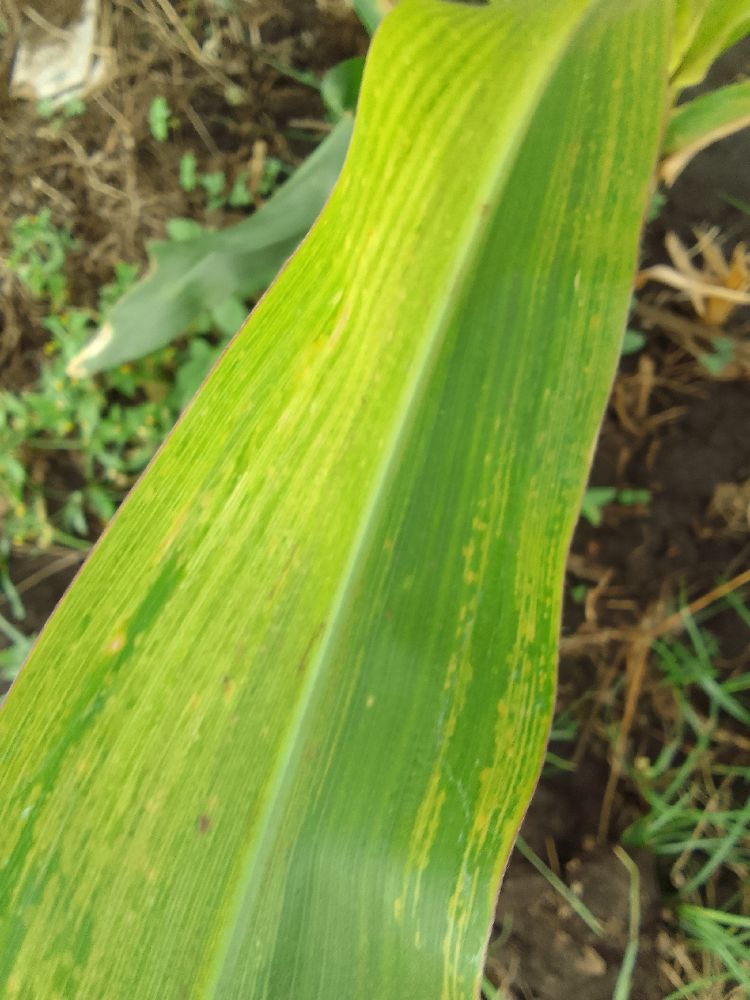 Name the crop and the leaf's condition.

maize, maize lethal necrosis
